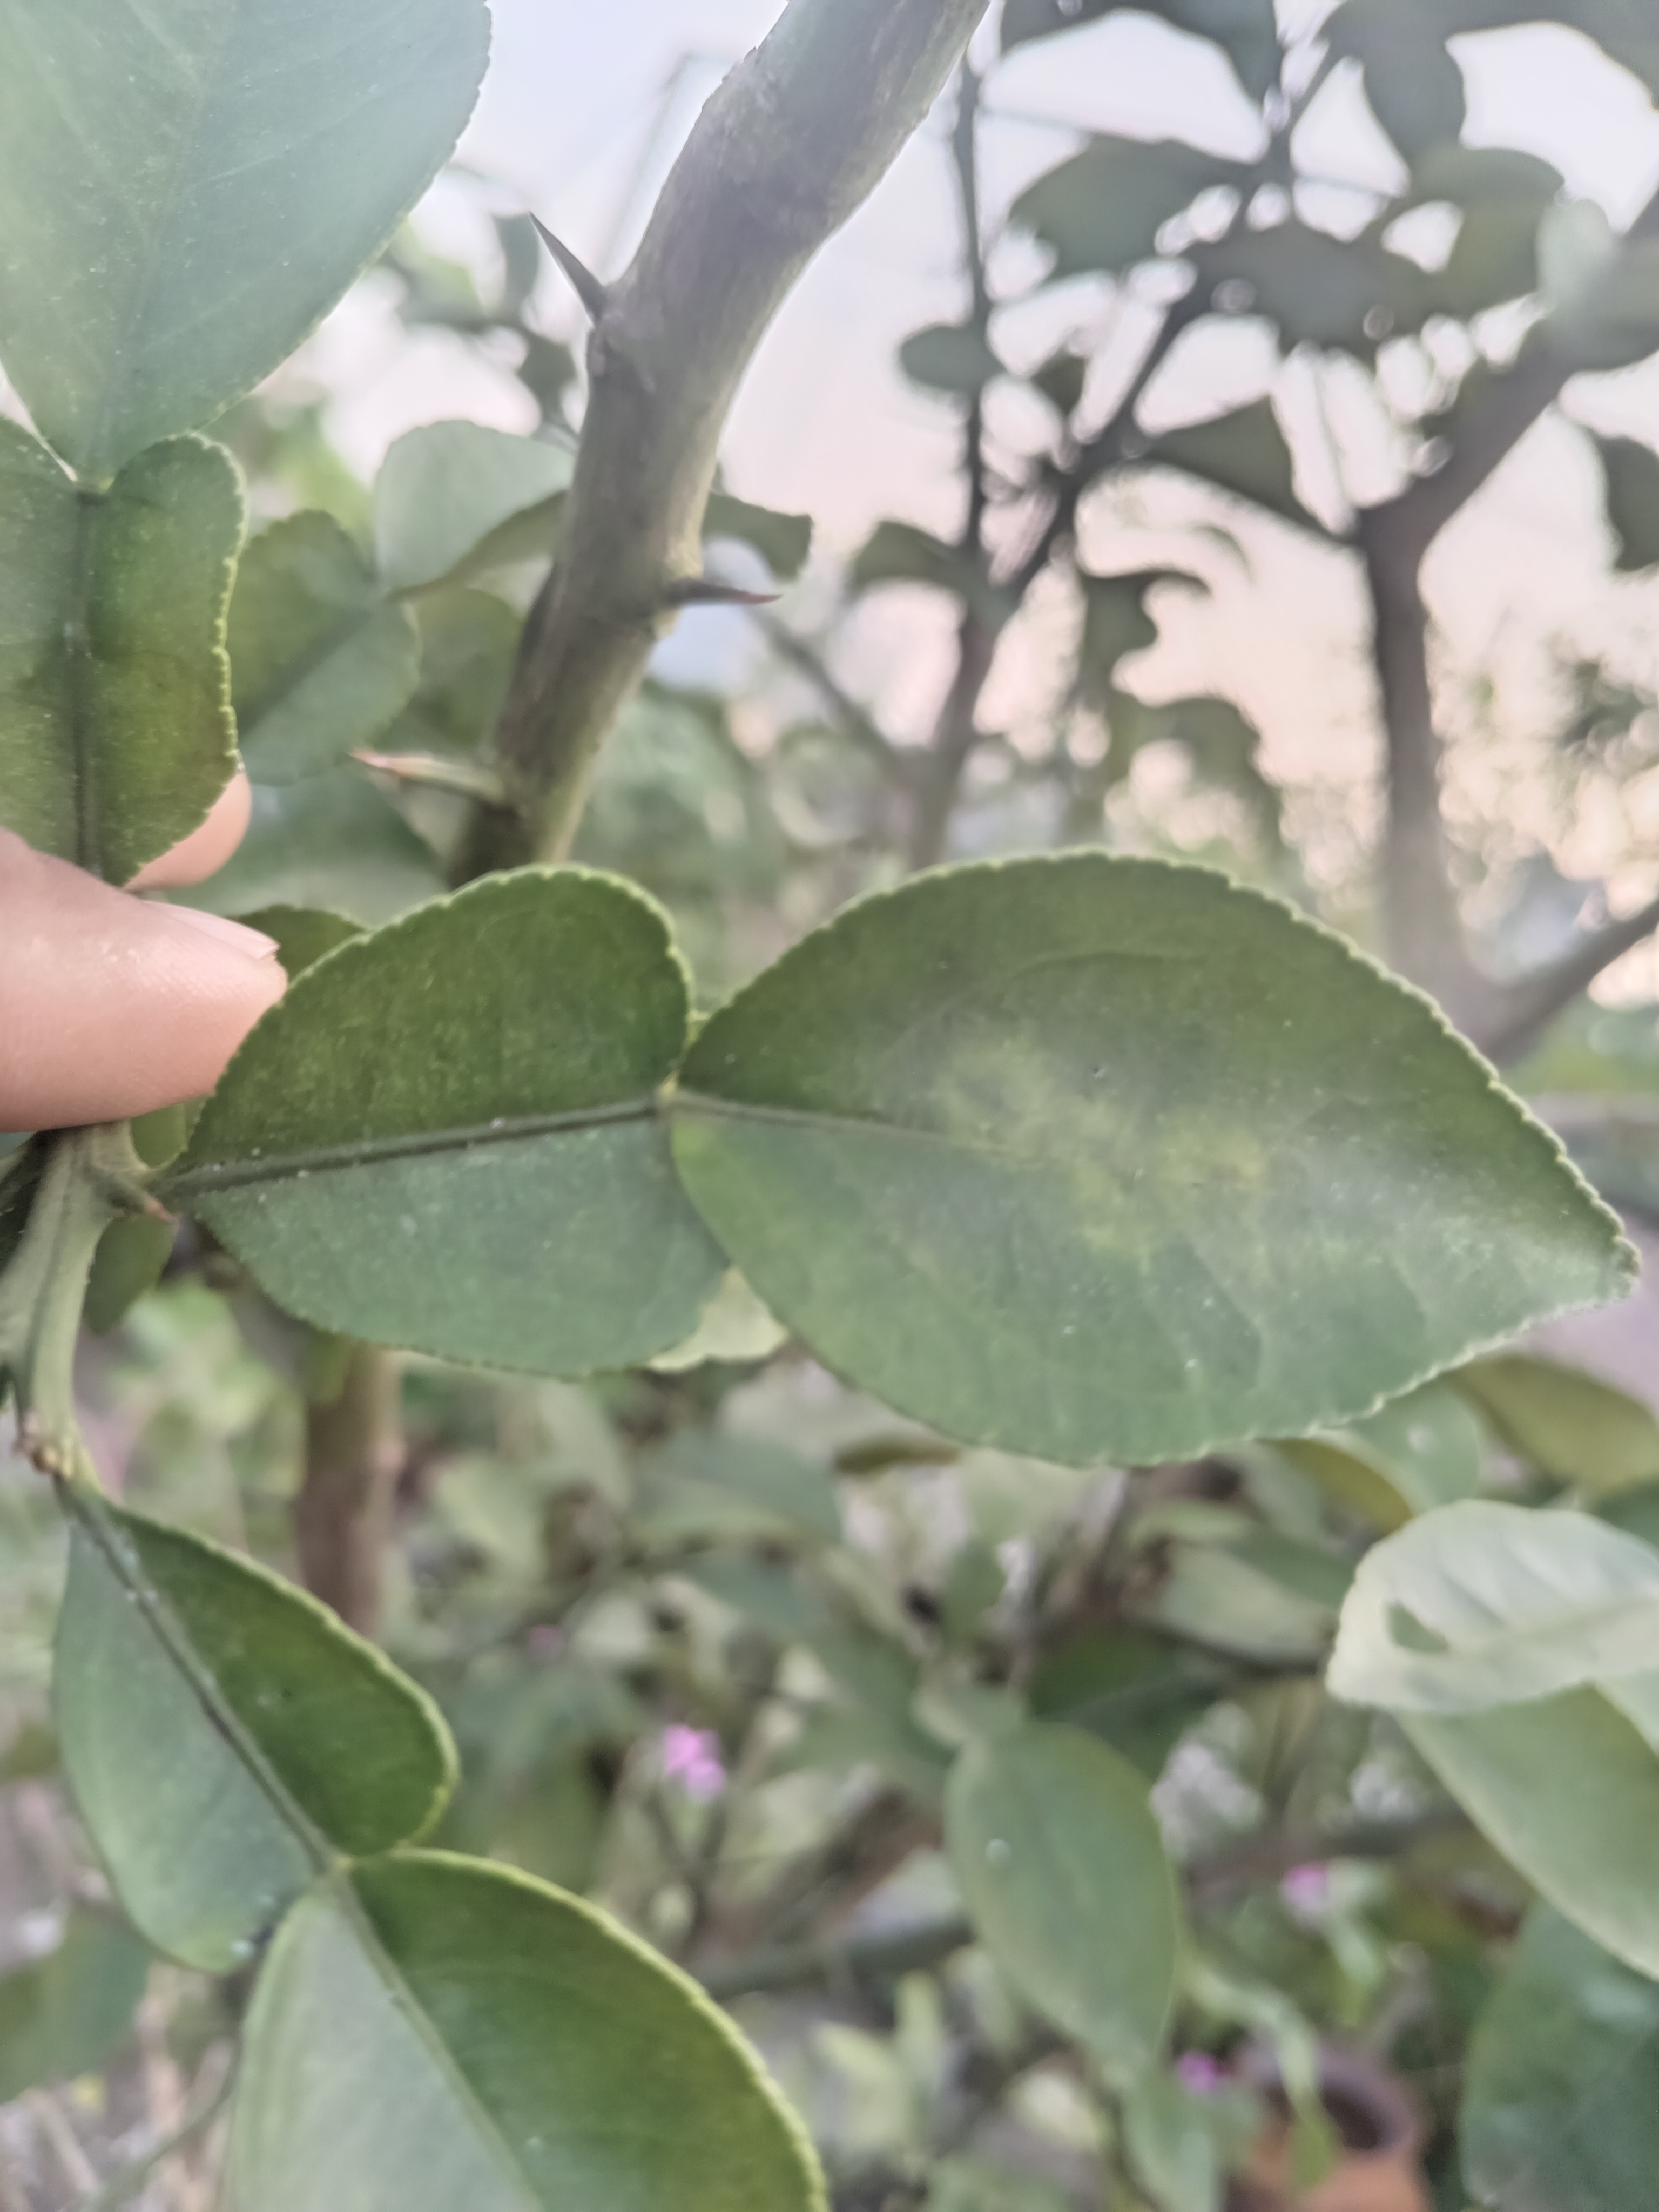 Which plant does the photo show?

lemon
